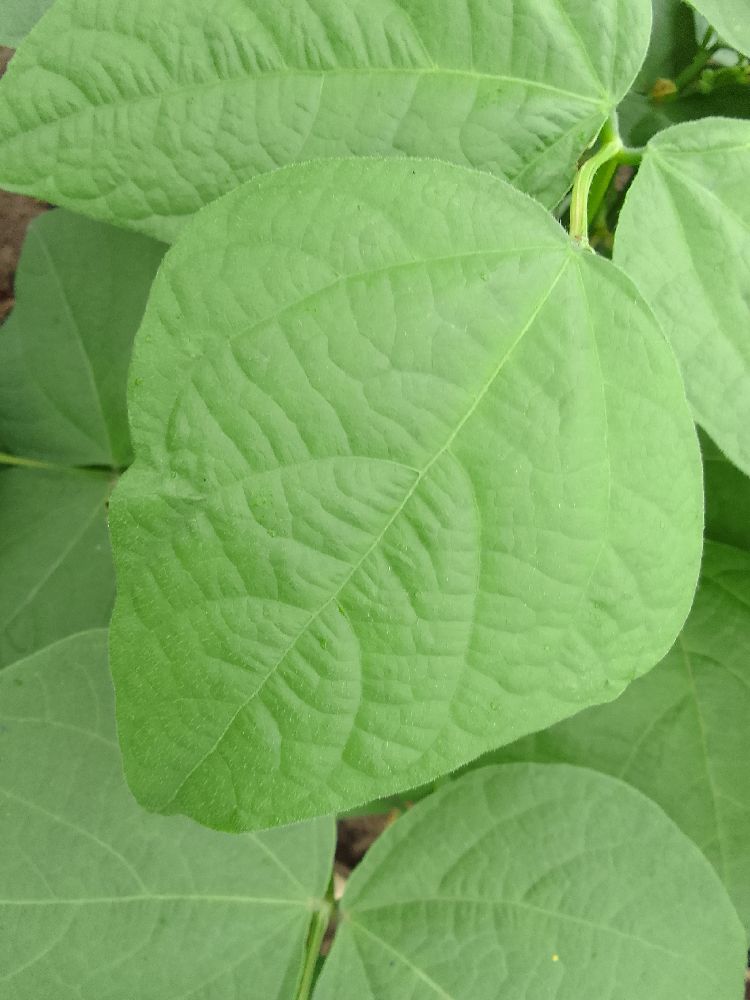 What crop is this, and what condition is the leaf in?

common bean, healthy
